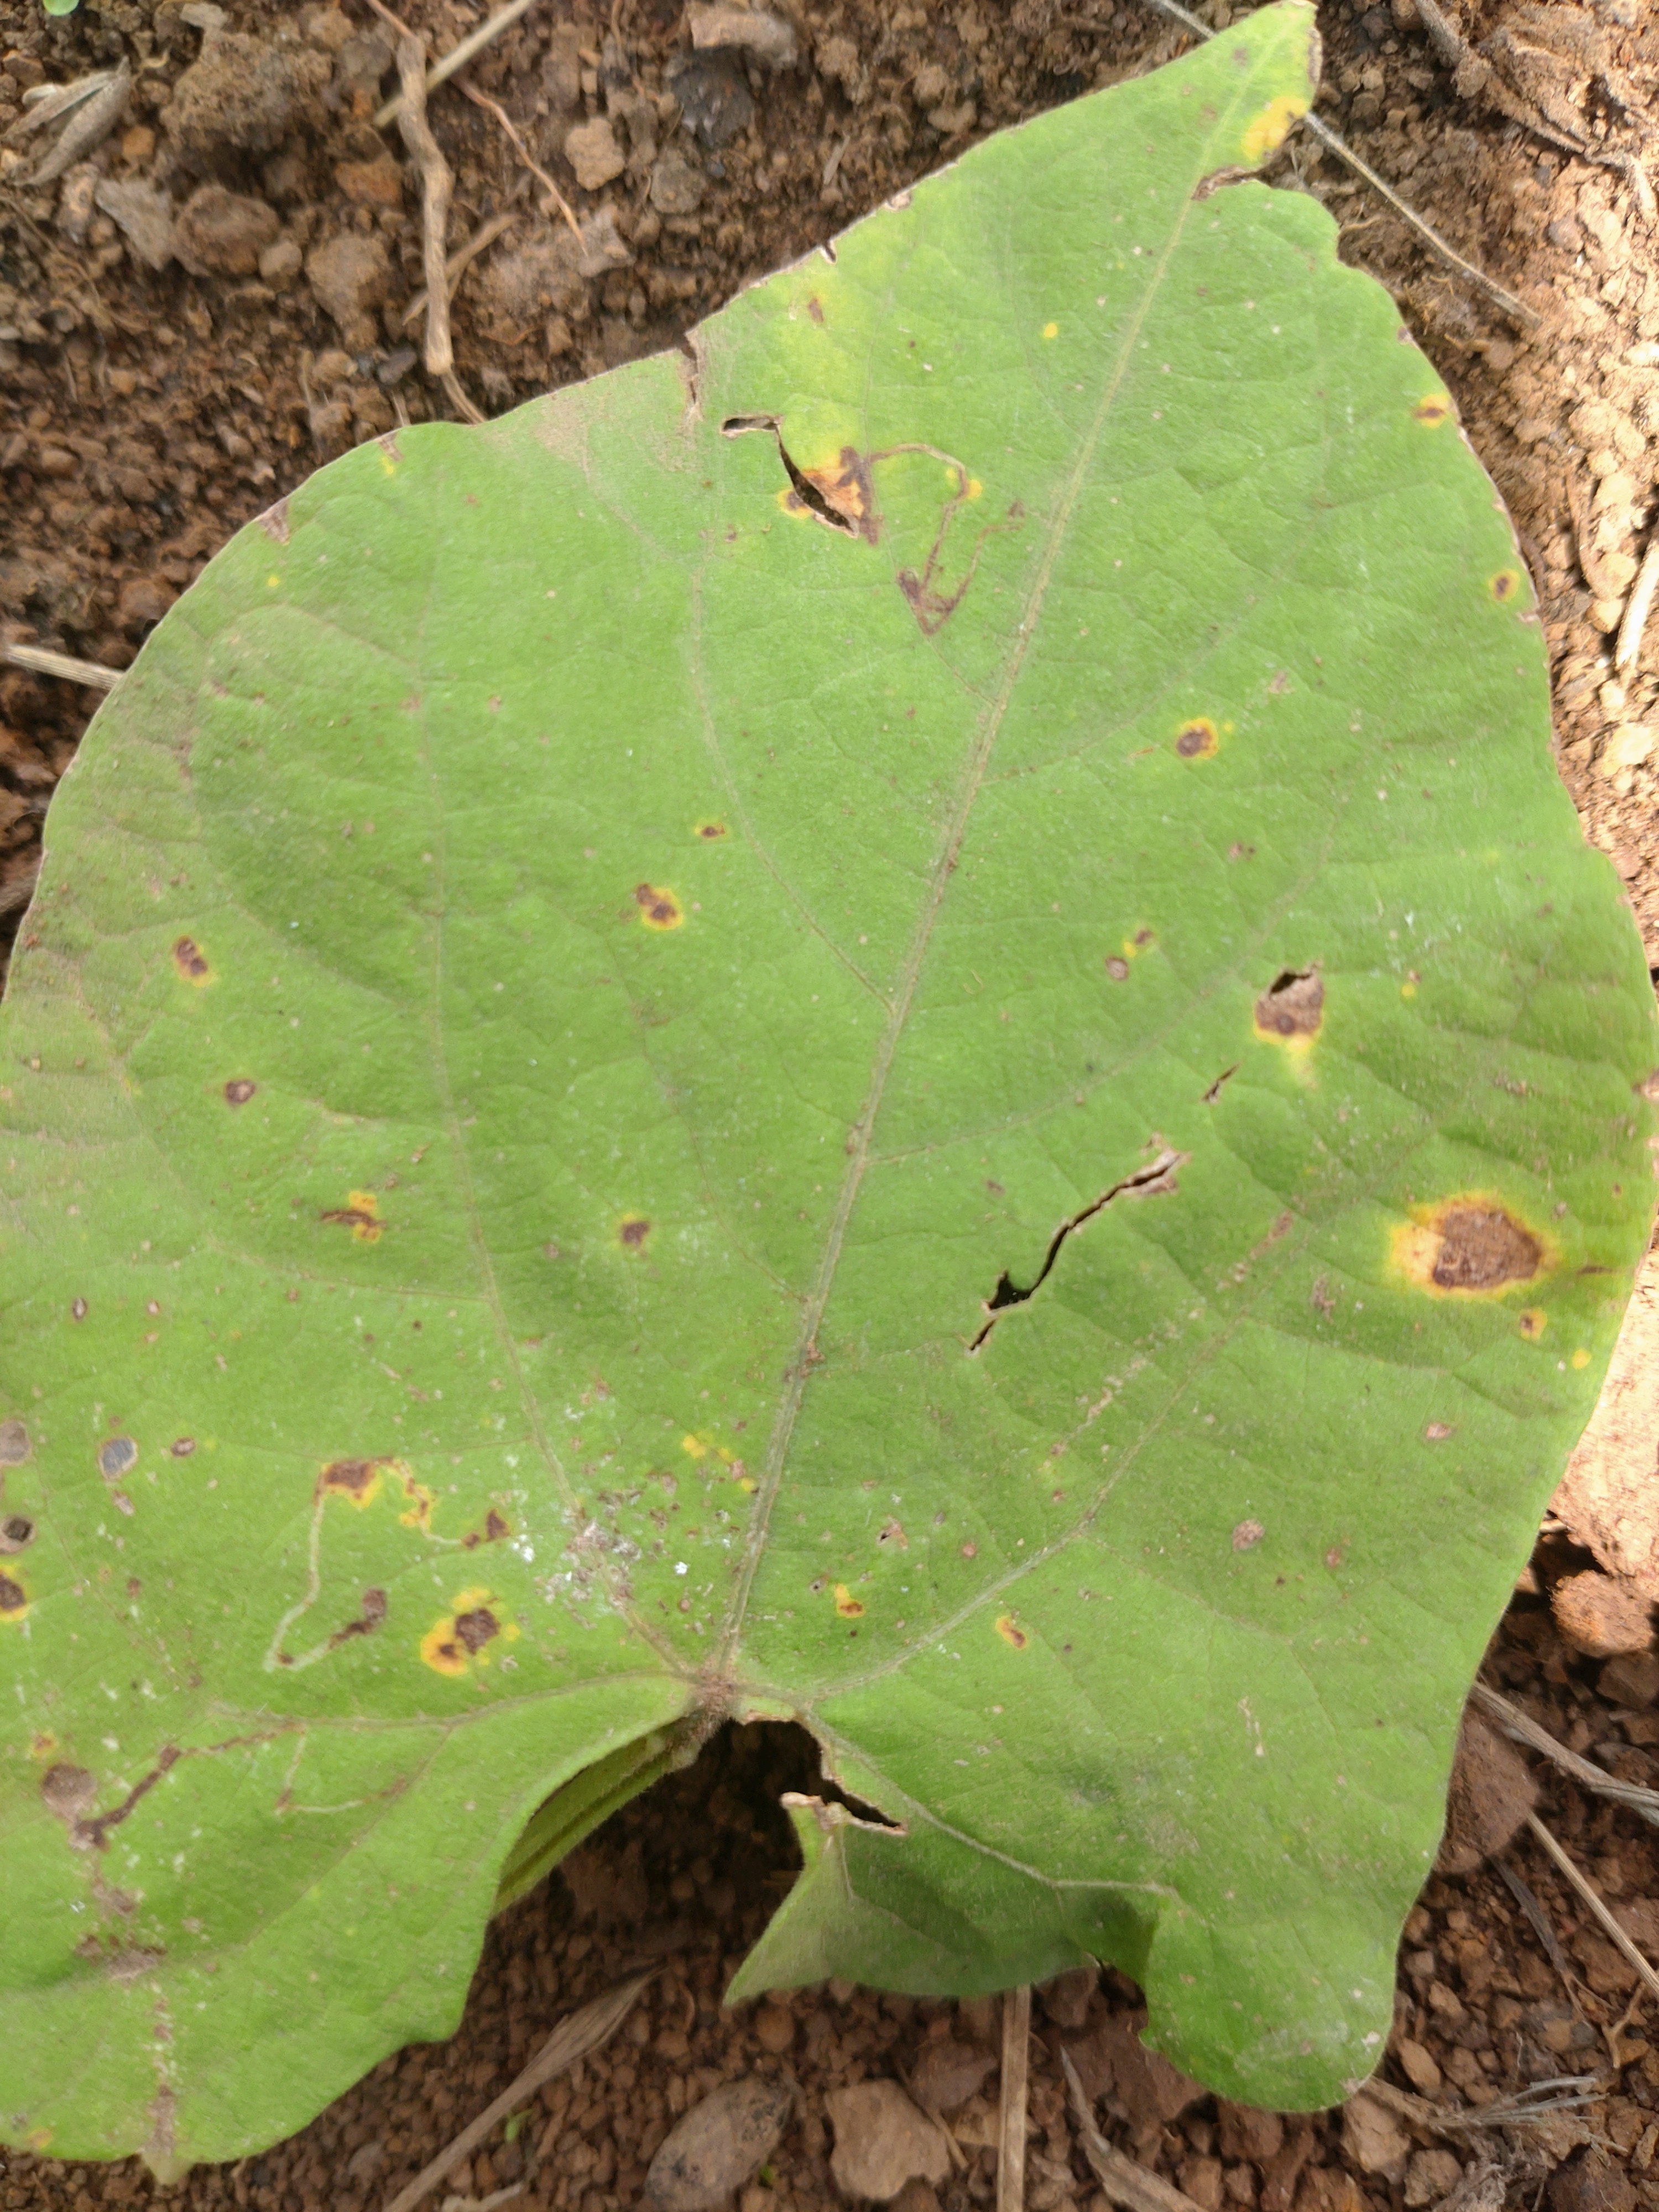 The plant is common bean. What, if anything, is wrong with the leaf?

rust
